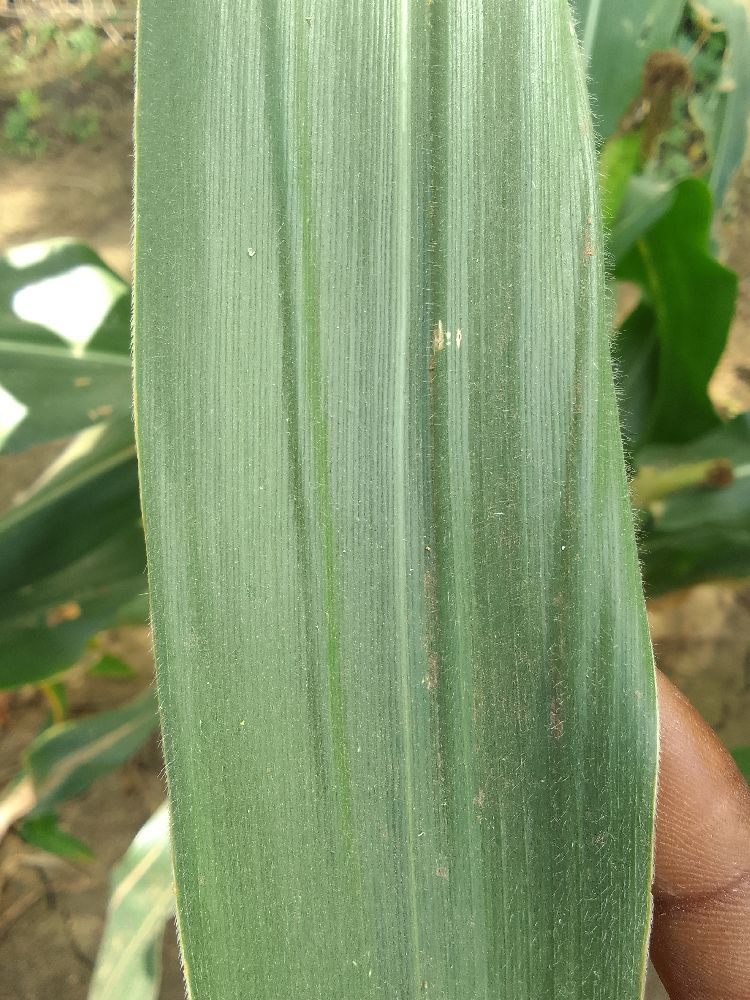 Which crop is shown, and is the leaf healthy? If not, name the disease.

maize, healthy
